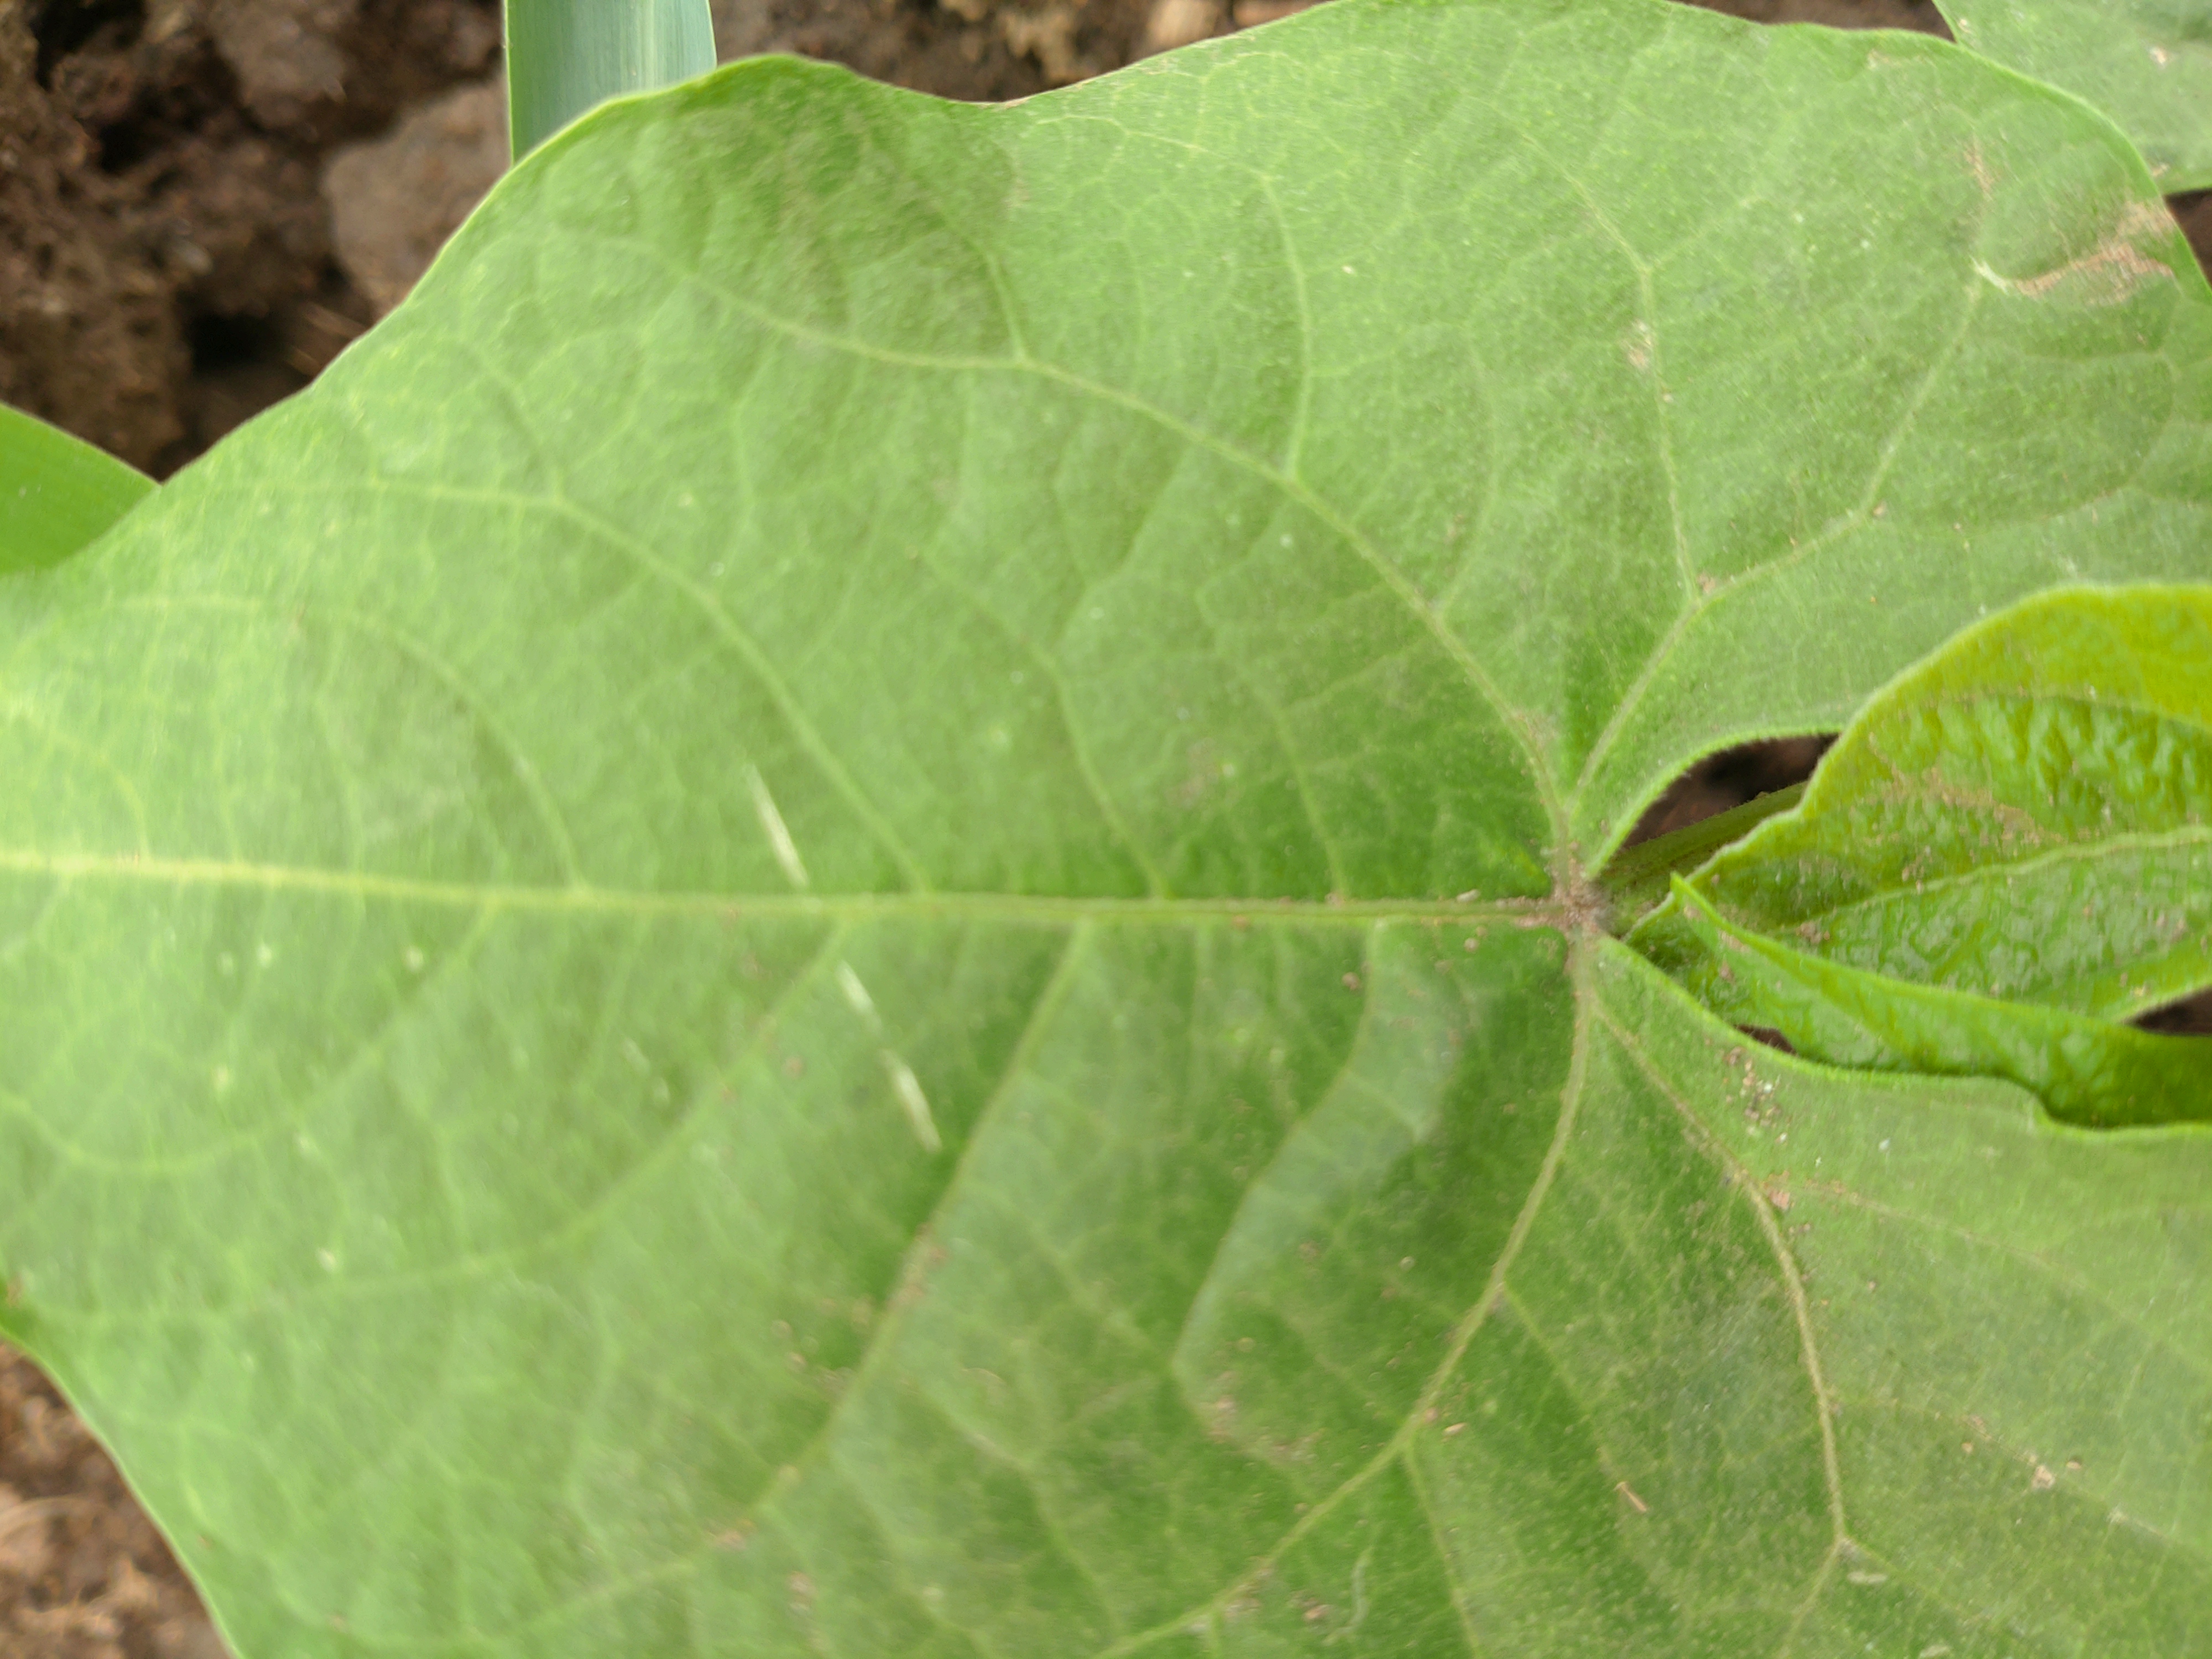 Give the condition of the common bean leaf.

healthy
